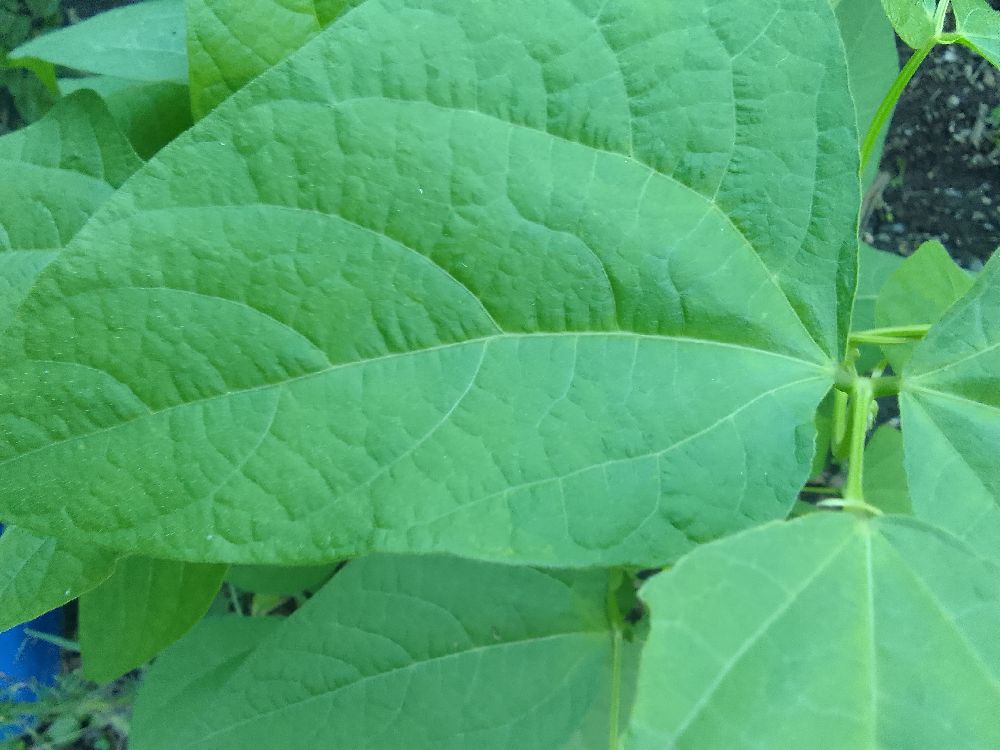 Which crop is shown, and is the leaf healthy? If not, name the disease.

common bean, healthy
